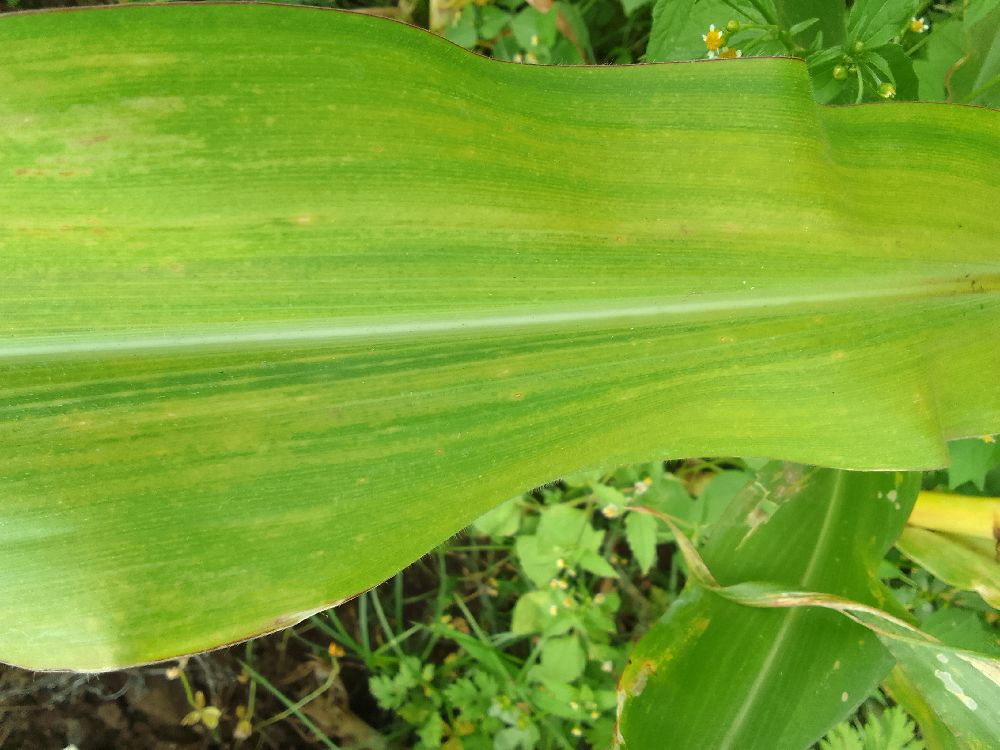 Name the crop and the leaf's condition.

maize, maize lethal necrosis
